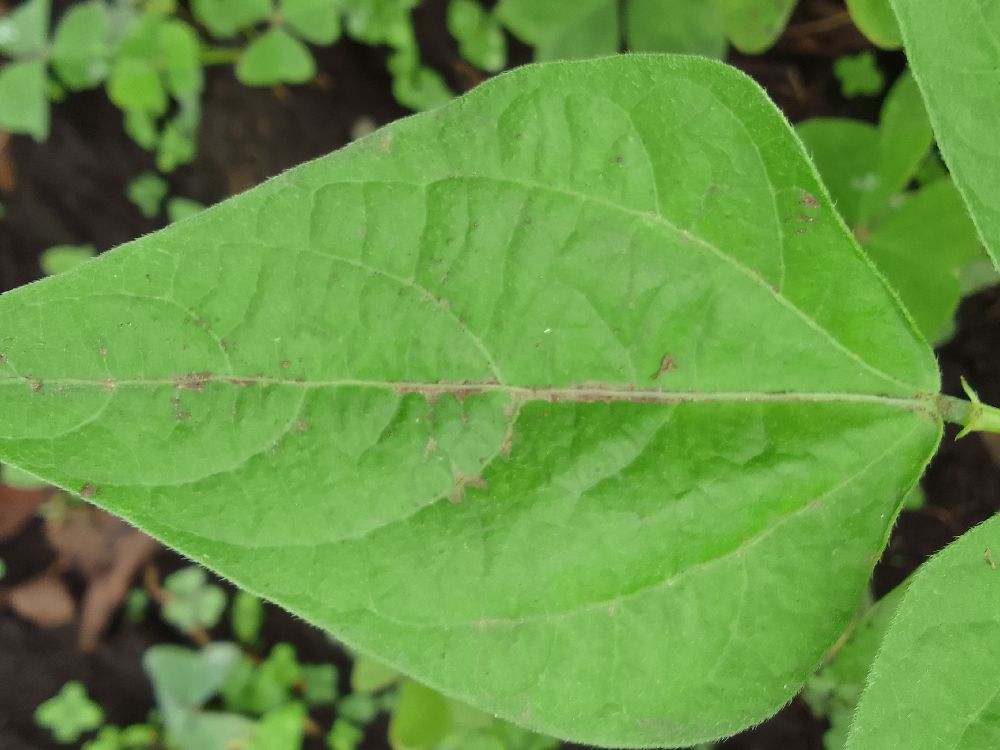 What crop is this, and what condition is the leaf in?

common bean, healthy
